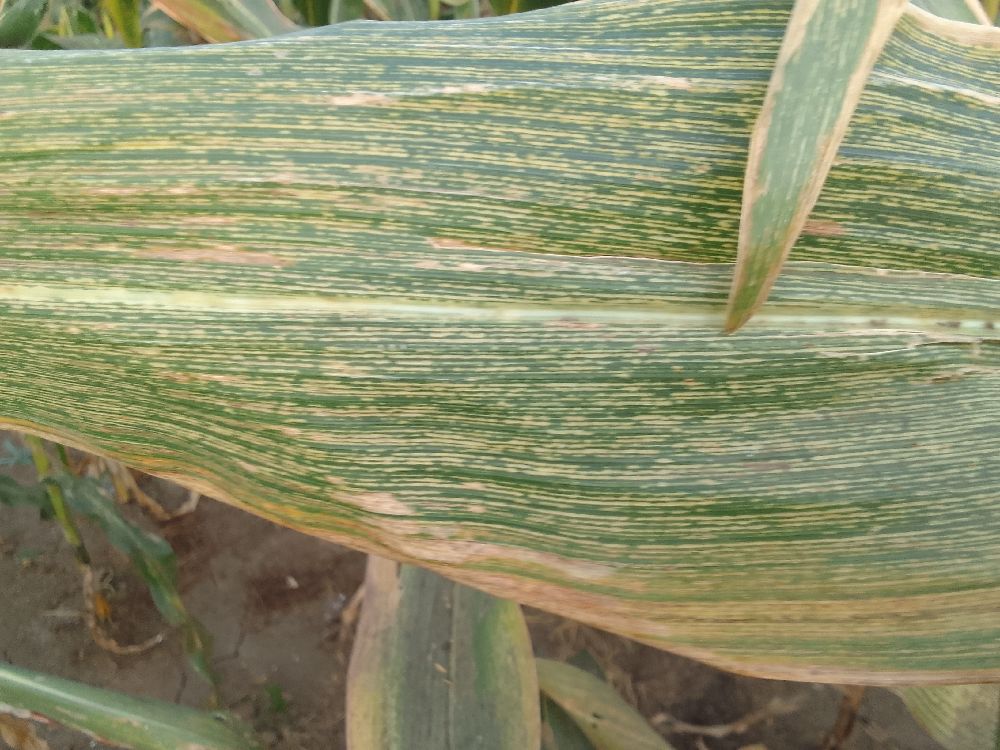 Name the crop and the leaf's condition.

maize, maize streak virus
